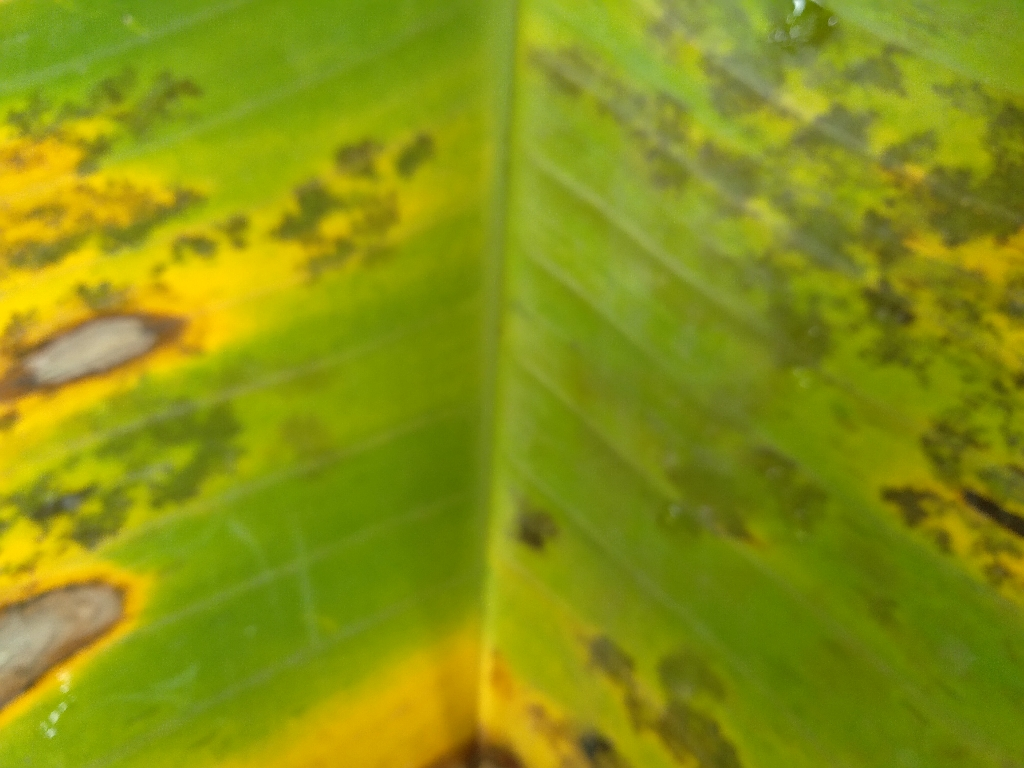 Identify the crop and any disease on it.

banana, black sigatoka
